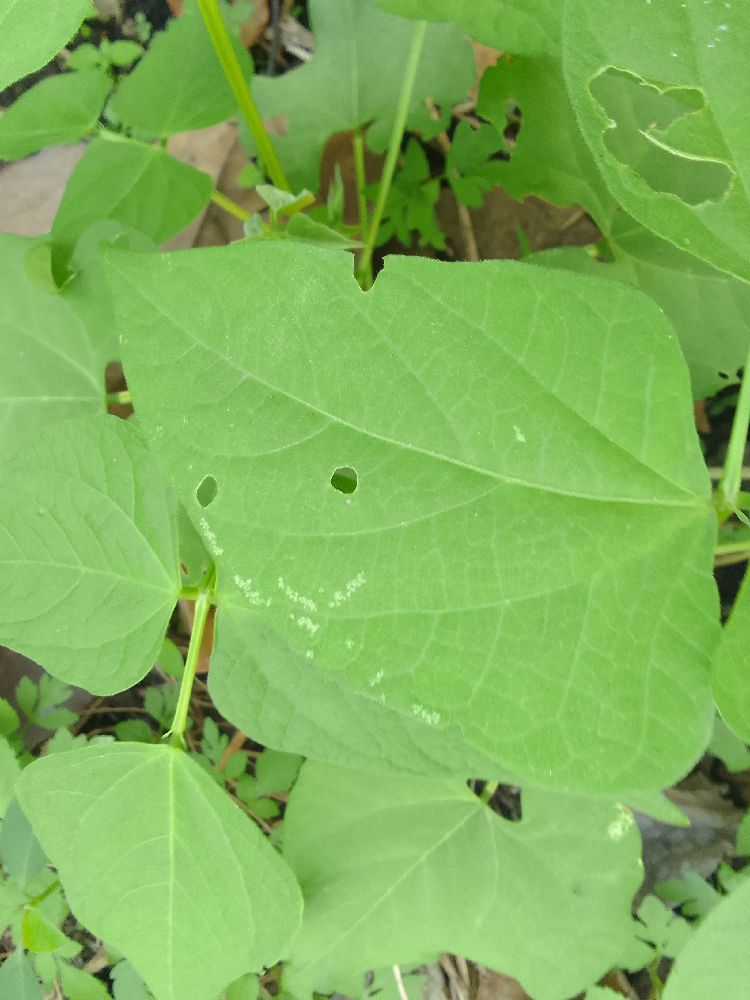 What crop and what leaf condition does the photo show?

common bean, healthy
